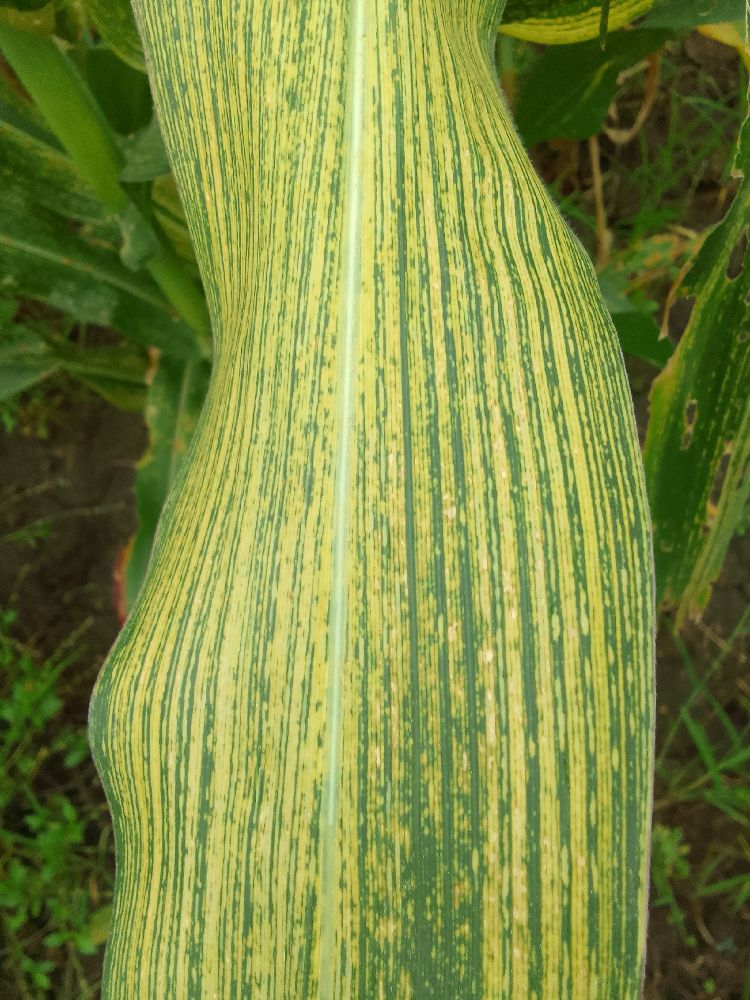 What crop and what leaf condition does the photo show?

maize, maize streak virus
